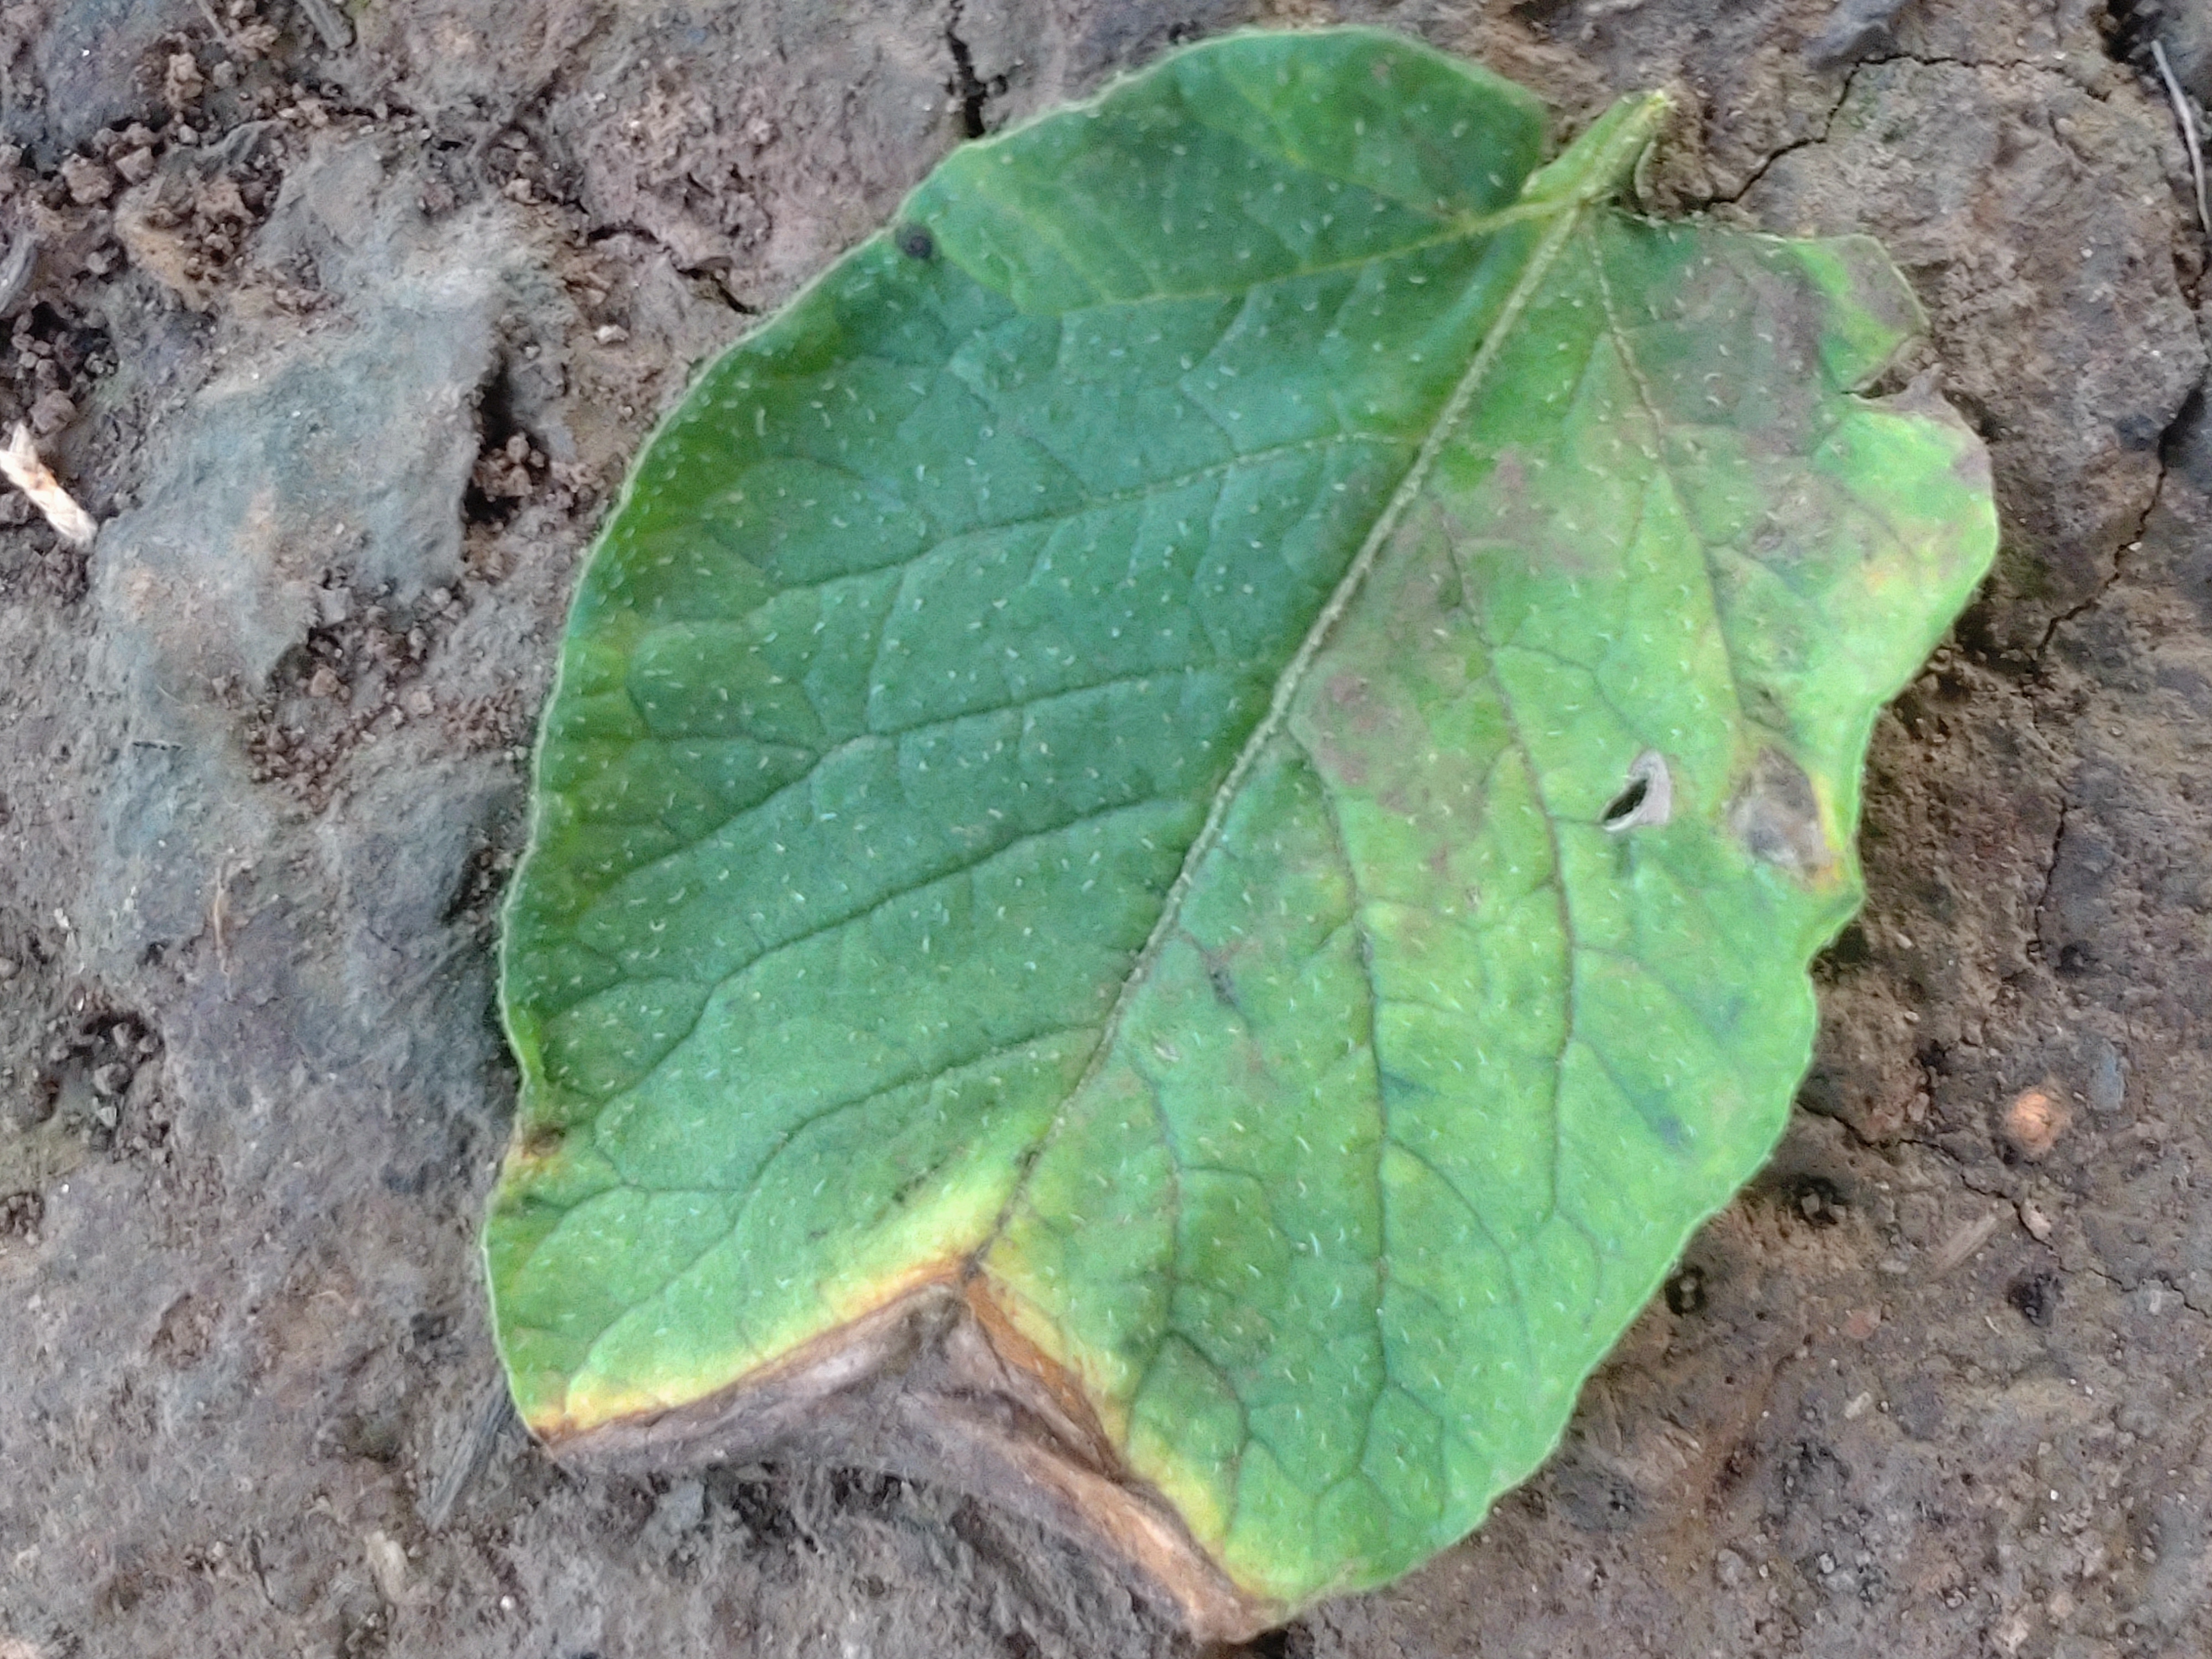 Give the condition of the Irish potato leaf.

early blight
